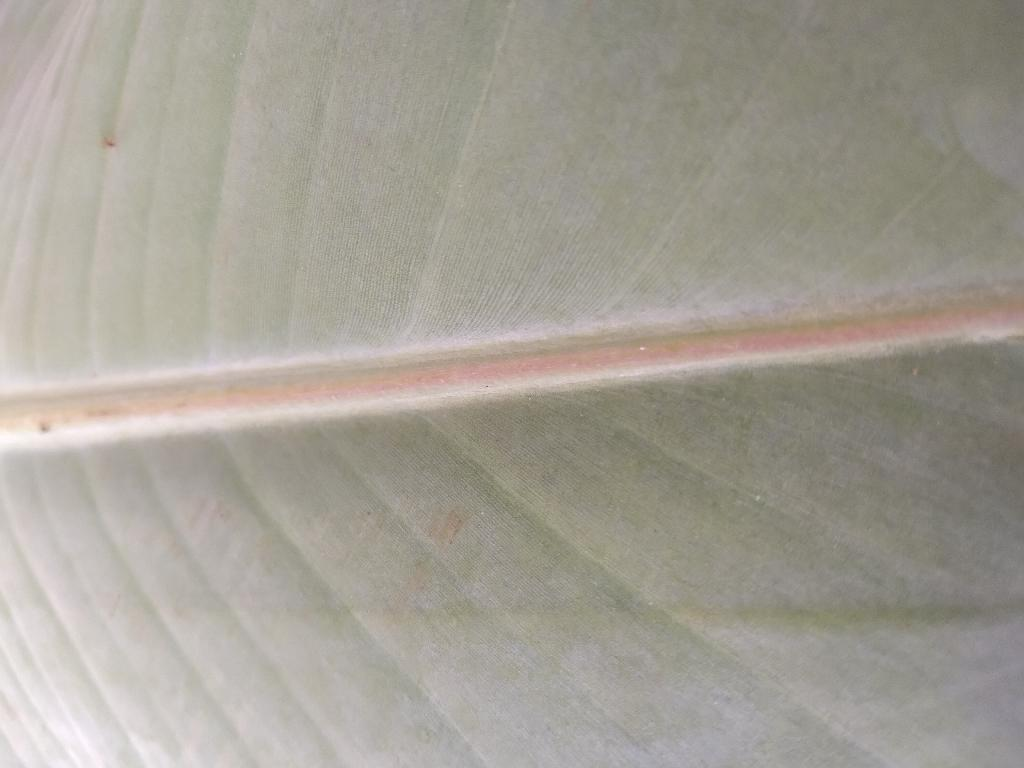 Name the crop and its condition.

banana, healthy
